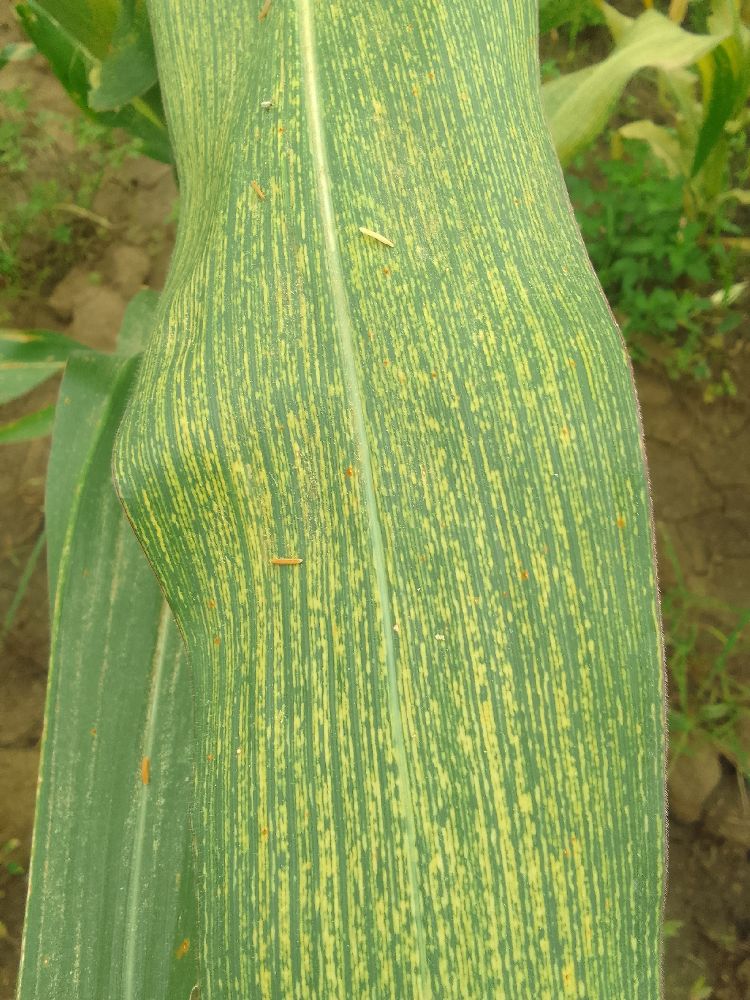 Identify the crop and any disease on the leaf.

maize, maize streak virus
